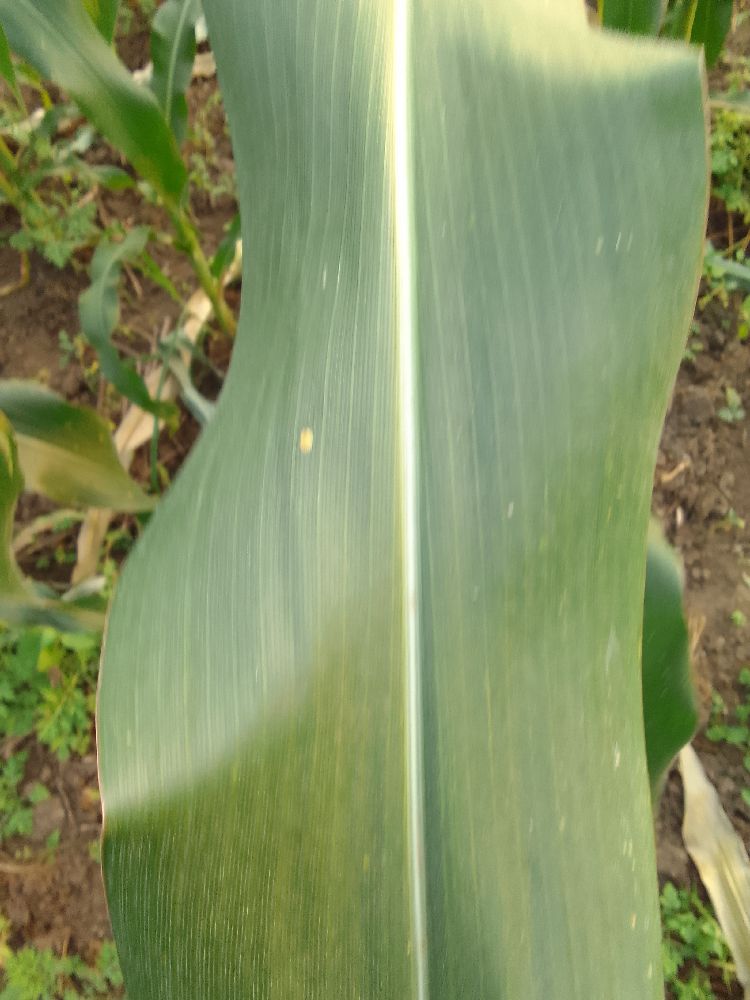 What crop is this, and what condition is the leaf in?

maize, healthy
